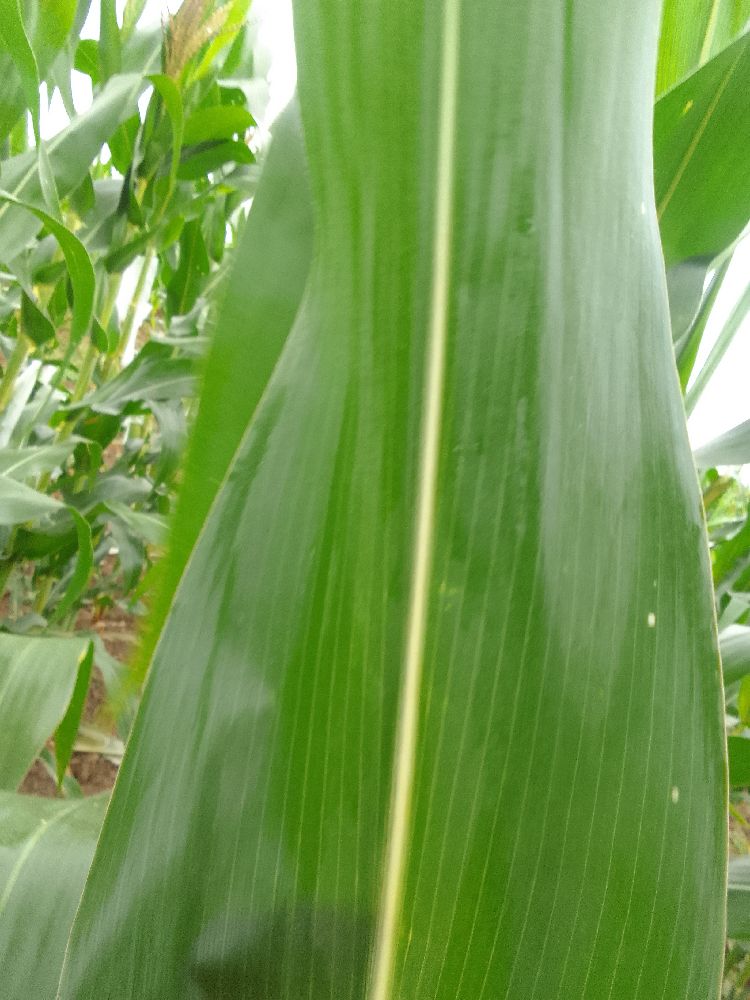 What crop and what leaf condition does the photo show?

maize, healthy
